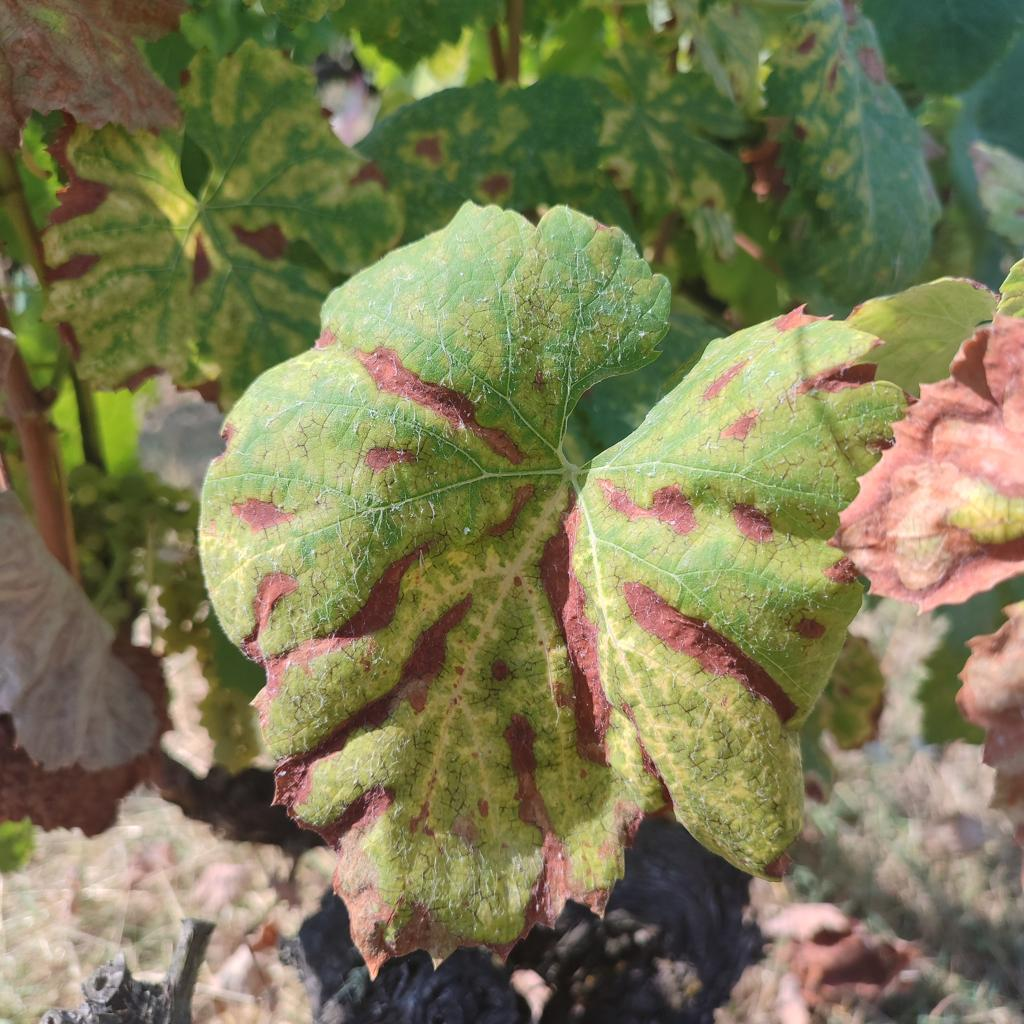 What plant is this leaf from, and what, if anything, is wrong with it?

grapevine, esca complex
